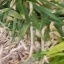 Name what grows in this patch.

grass
